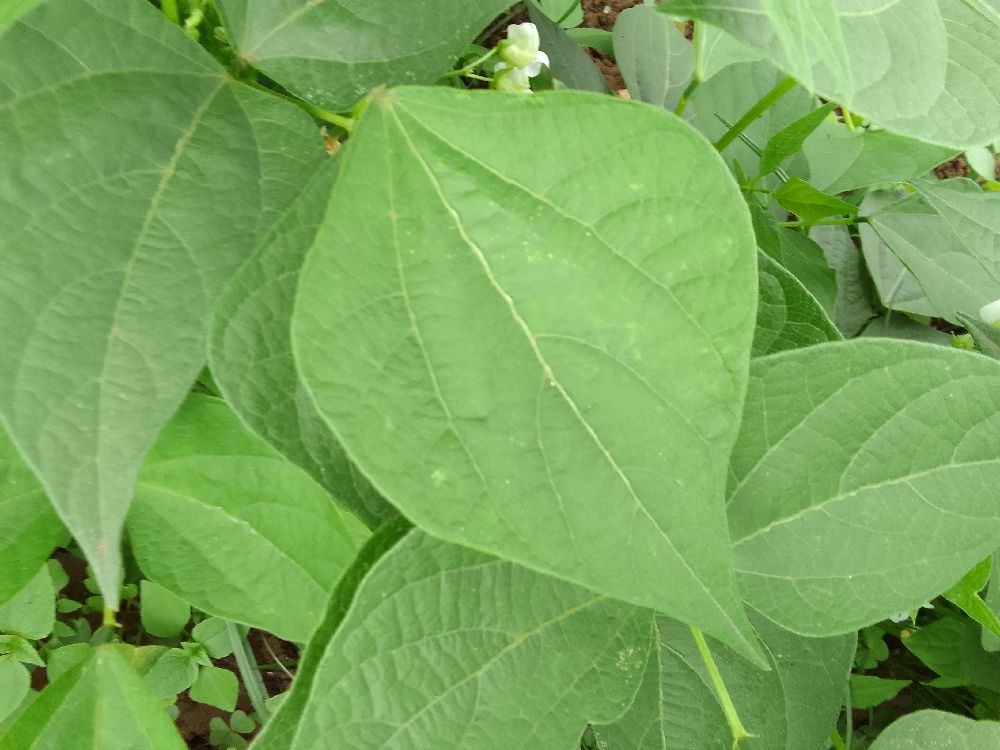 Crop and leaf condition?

common bean, healthy
